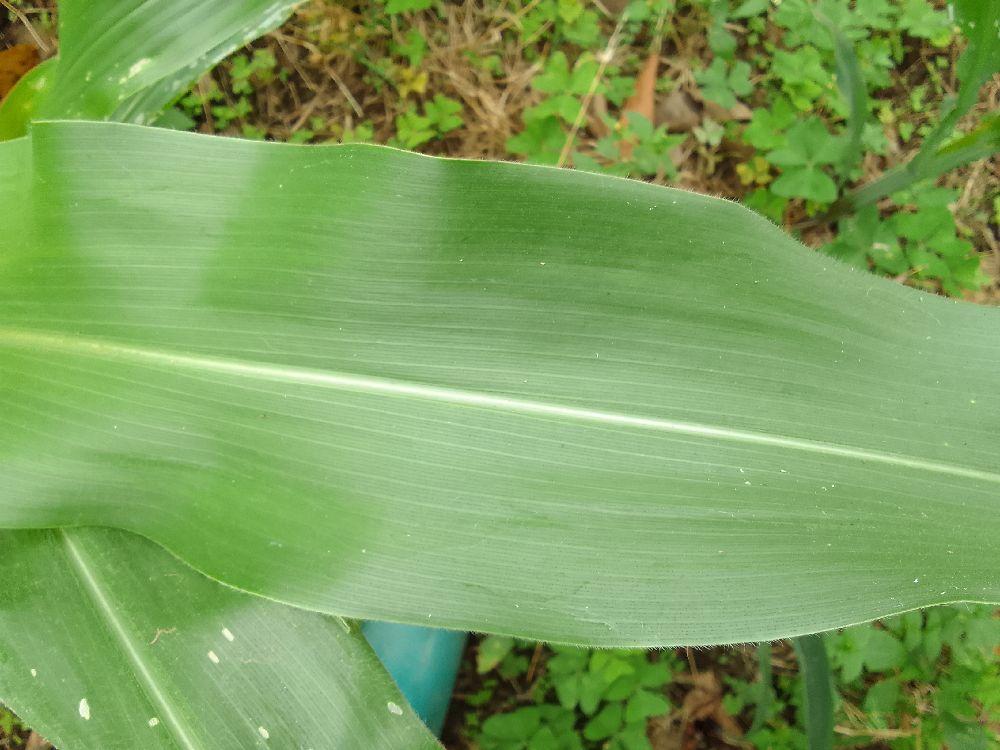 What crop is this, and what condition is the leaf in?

maize, healthy
